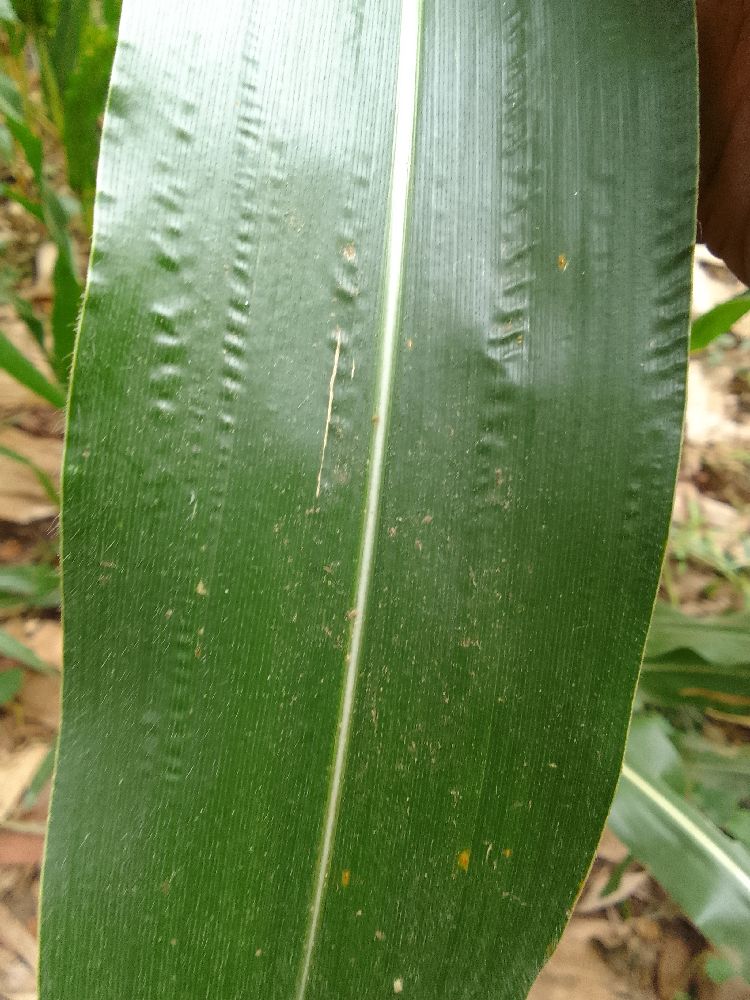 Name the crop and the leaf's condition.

maize, healthy
